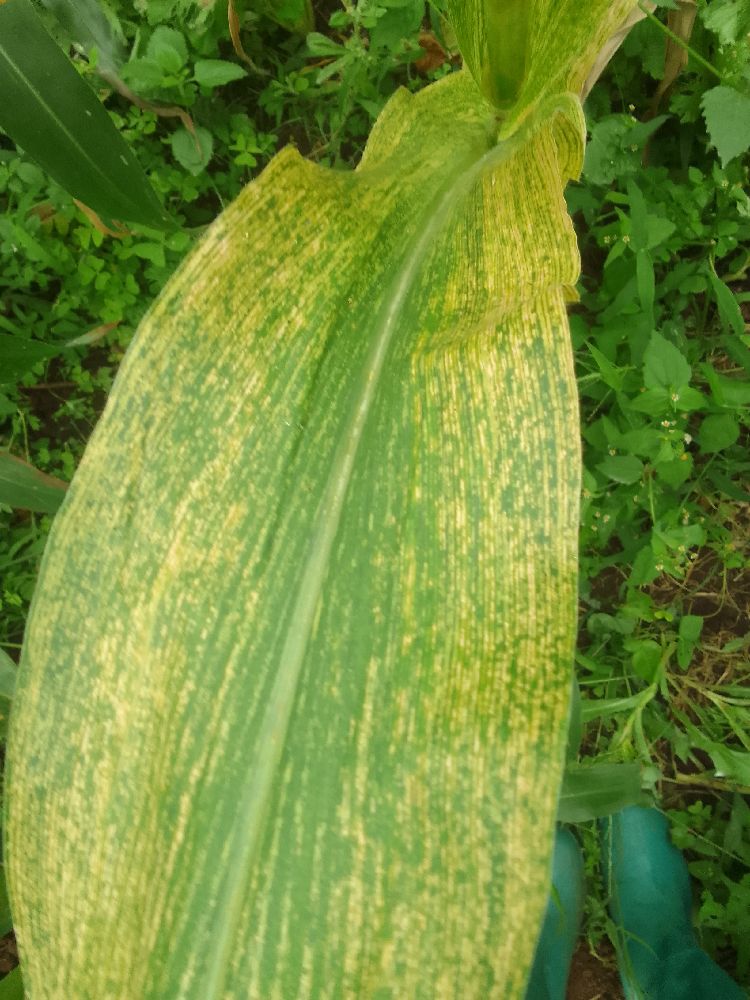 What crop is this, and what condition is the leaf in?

maize, maize lethal necrosis
